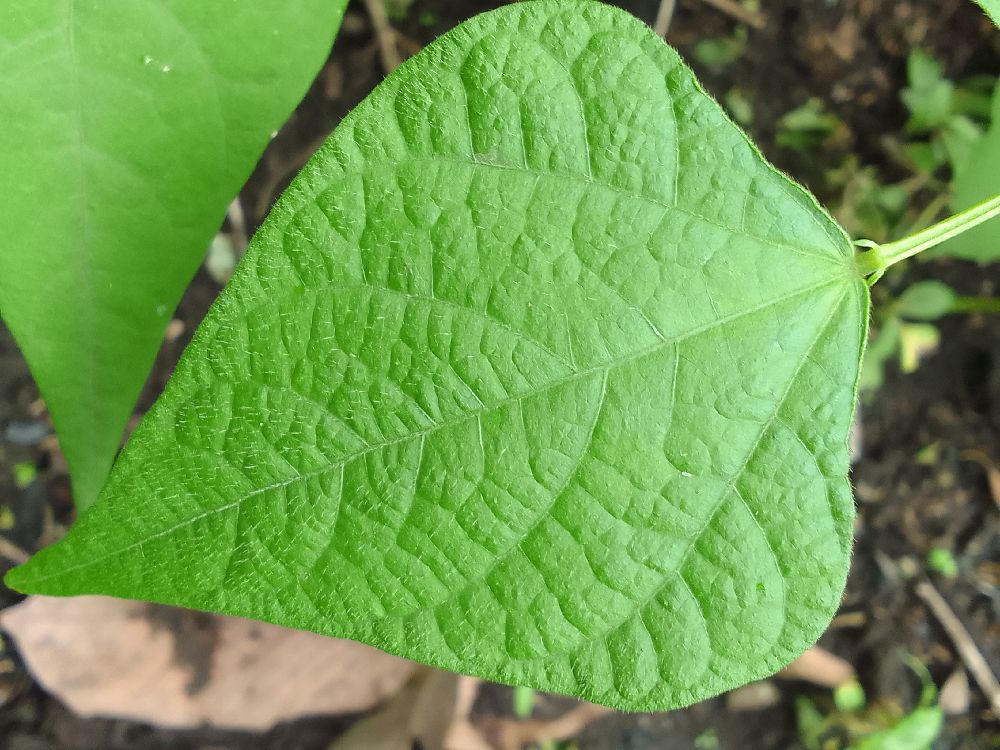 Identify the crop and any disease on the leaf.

common bean, healthy
